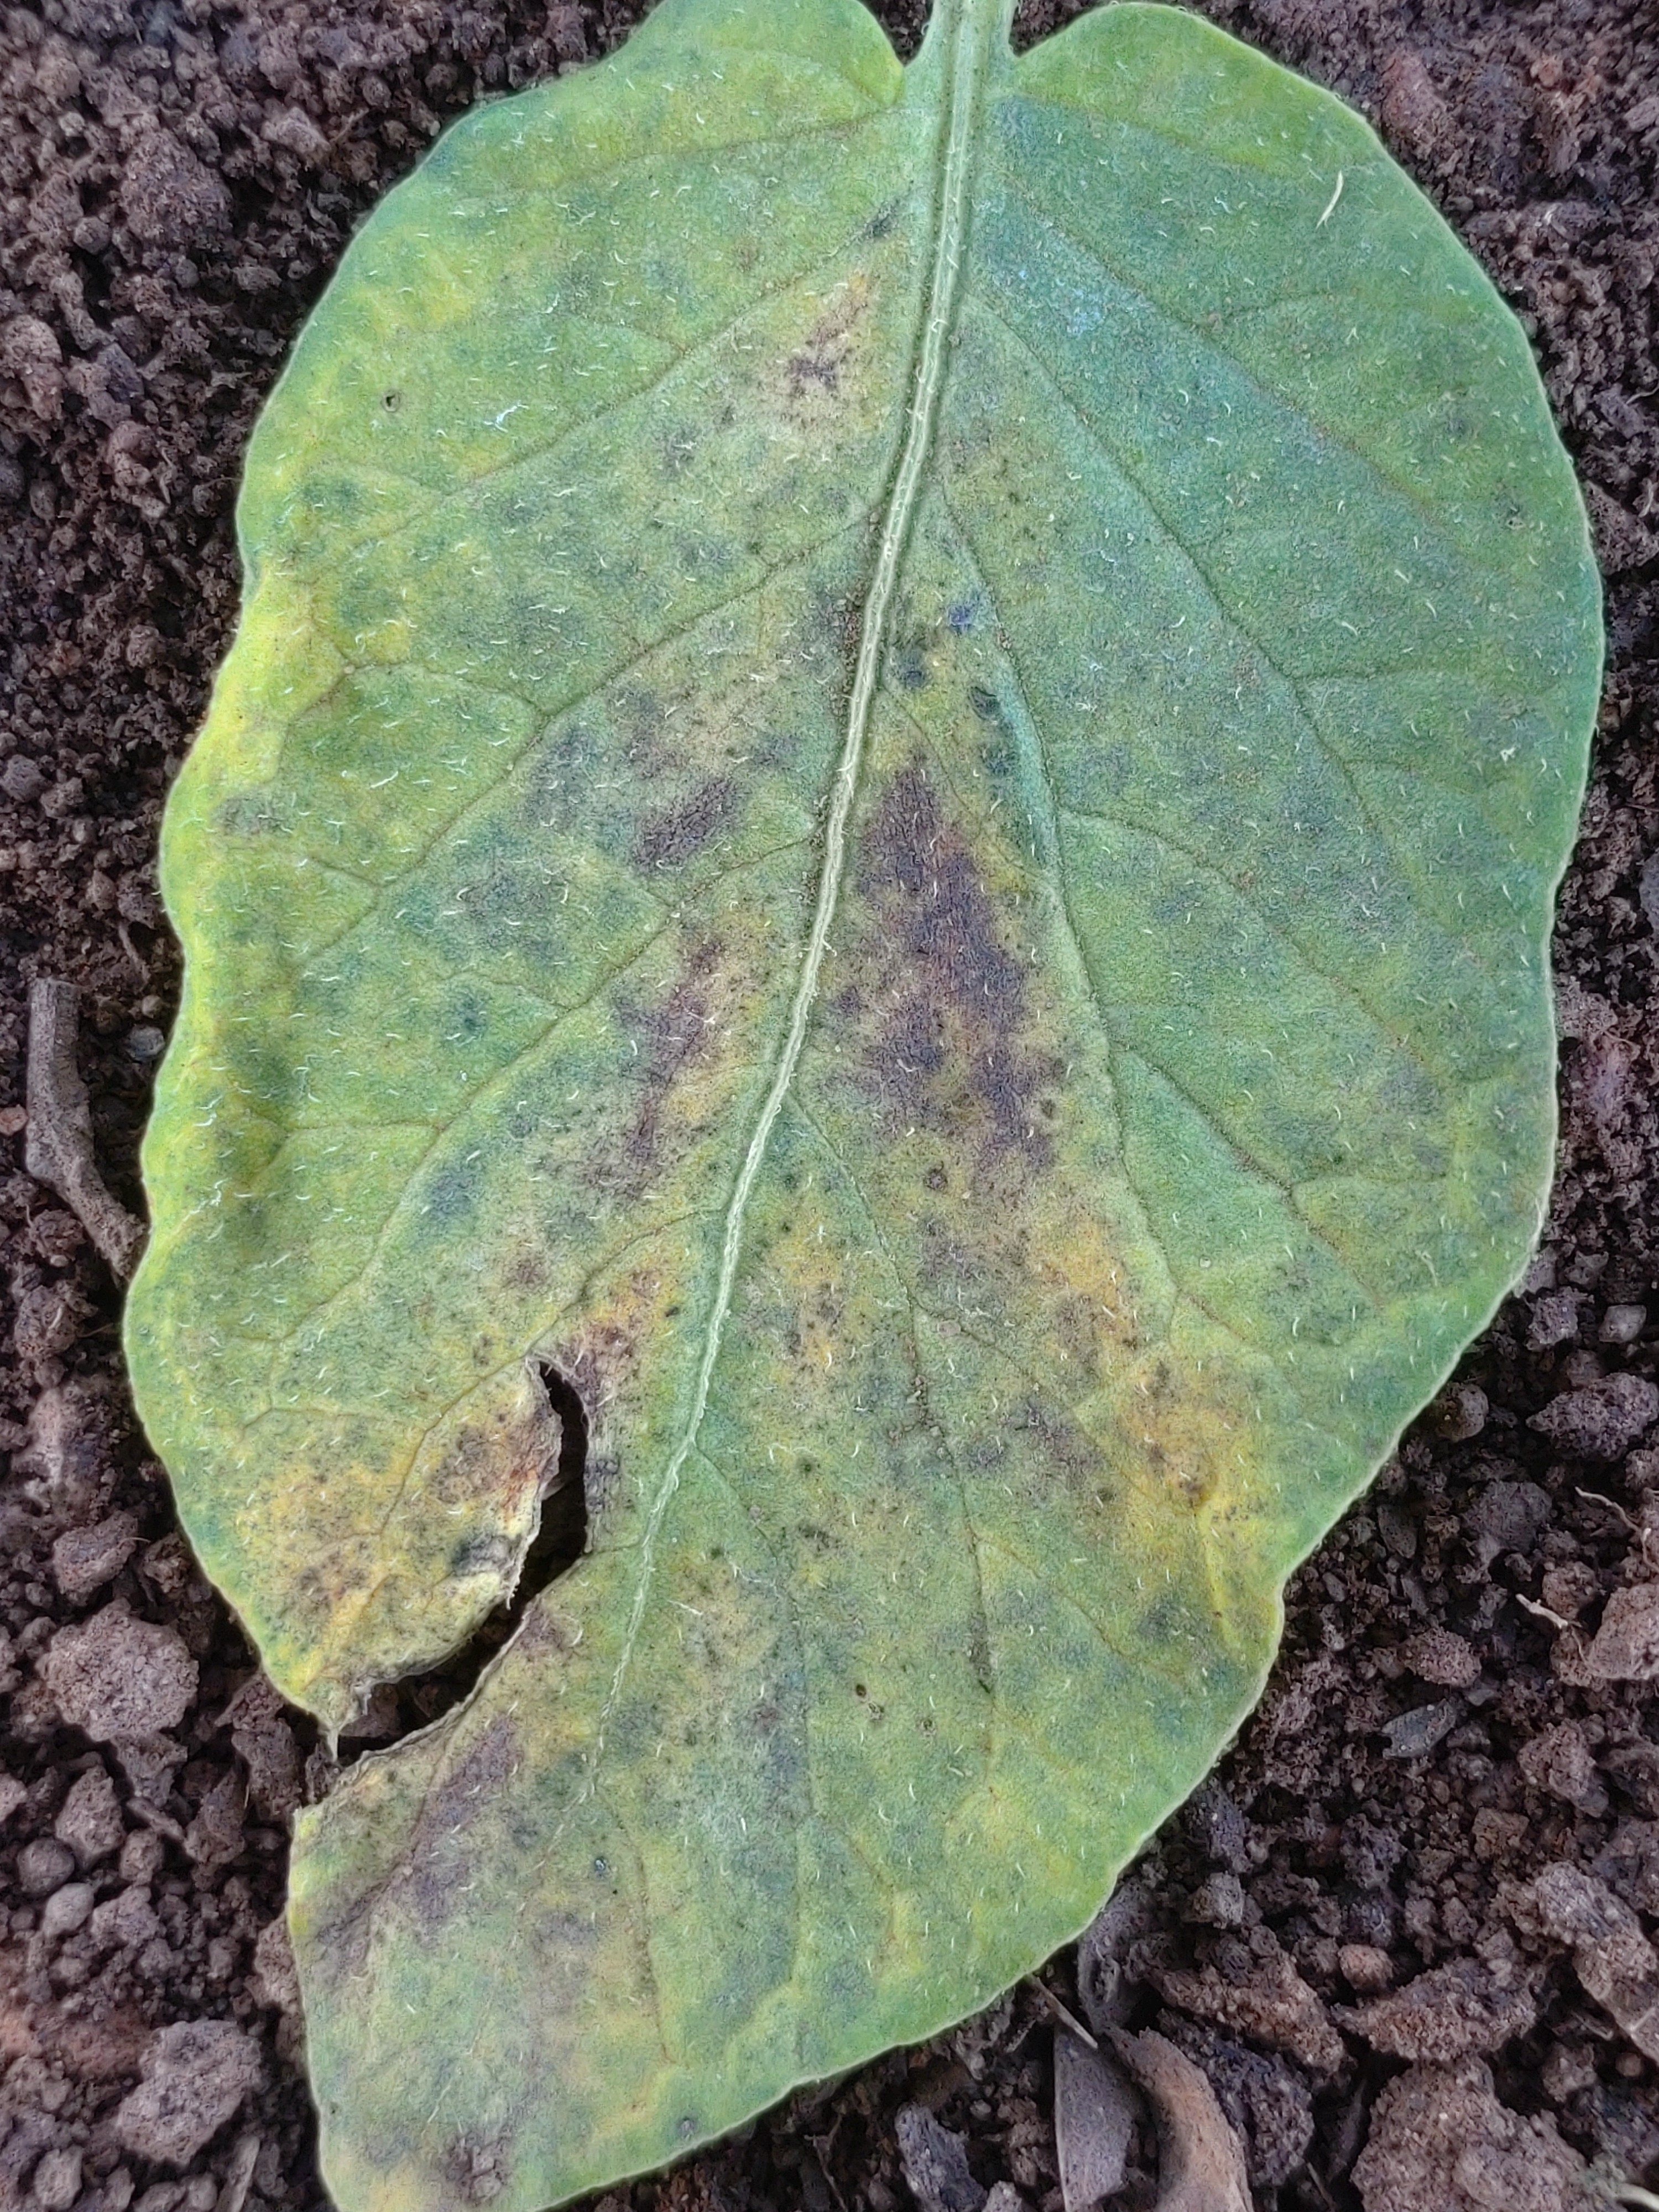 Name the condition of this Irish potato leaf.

late blight
